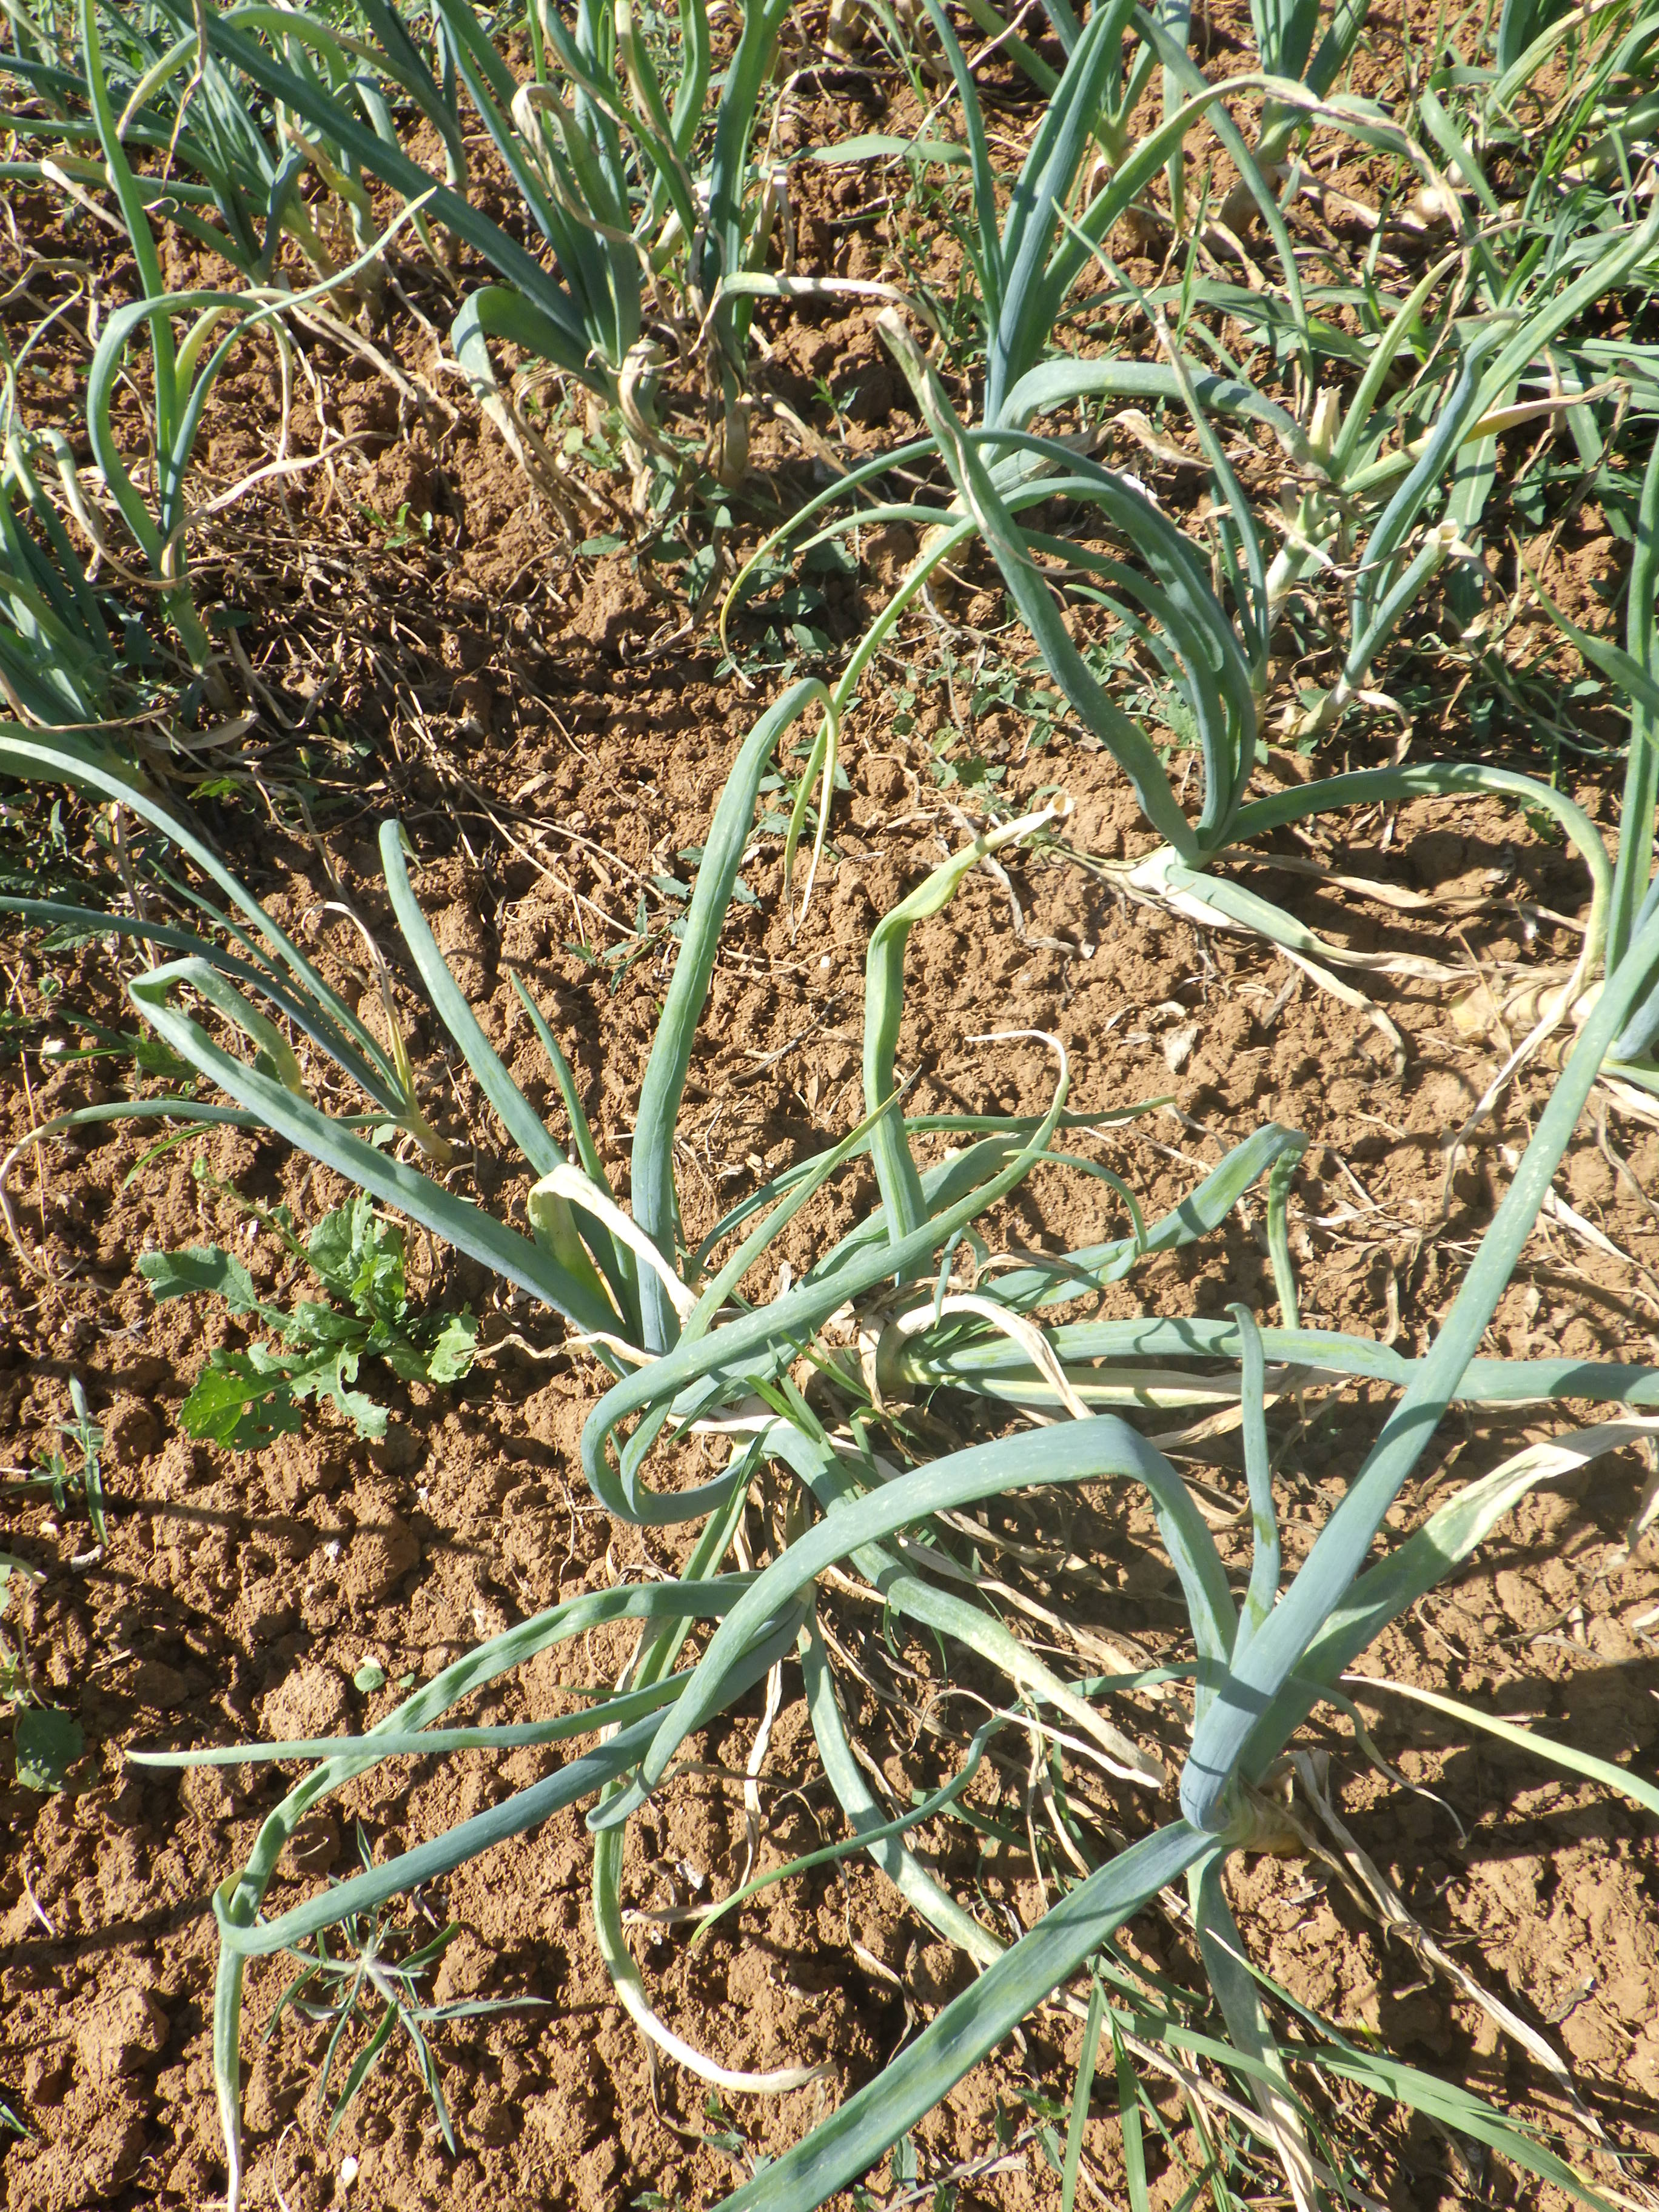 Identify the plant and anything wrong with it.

onion, downy mildew, weeds
